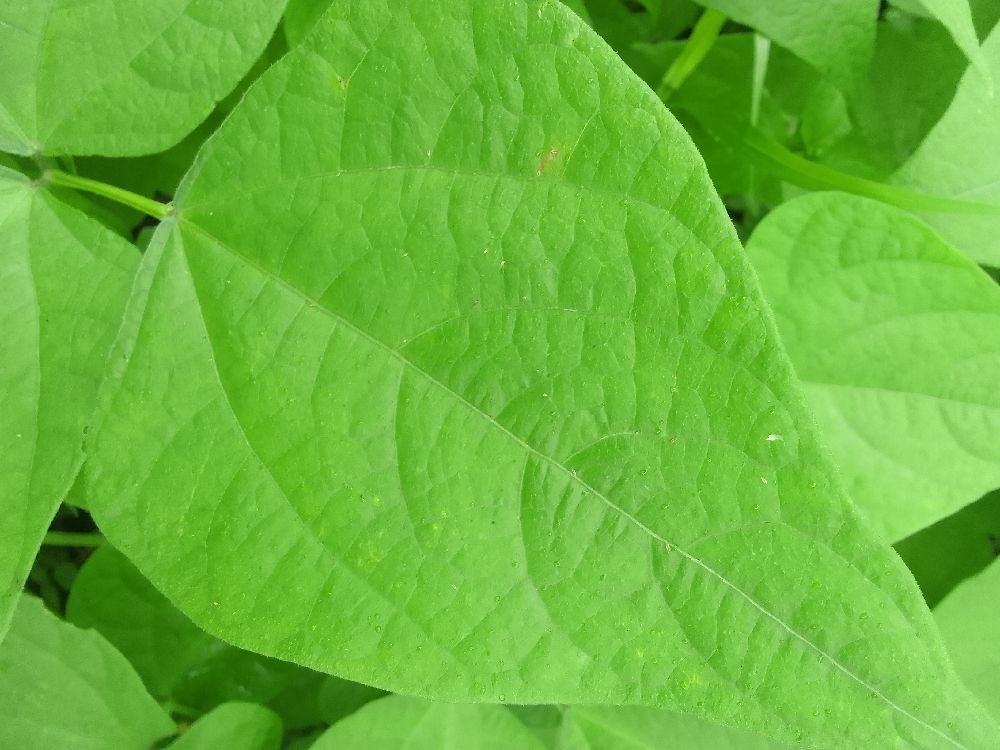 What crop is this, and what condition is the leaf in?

common bean, healthy
